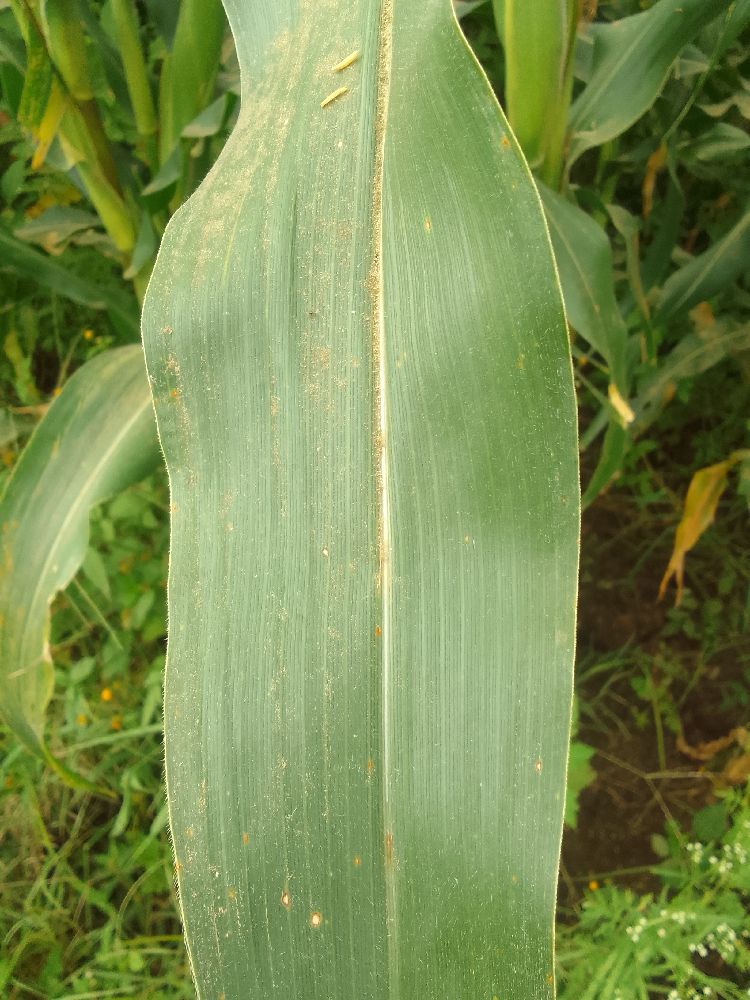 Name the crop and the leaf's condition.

maize, healthy
